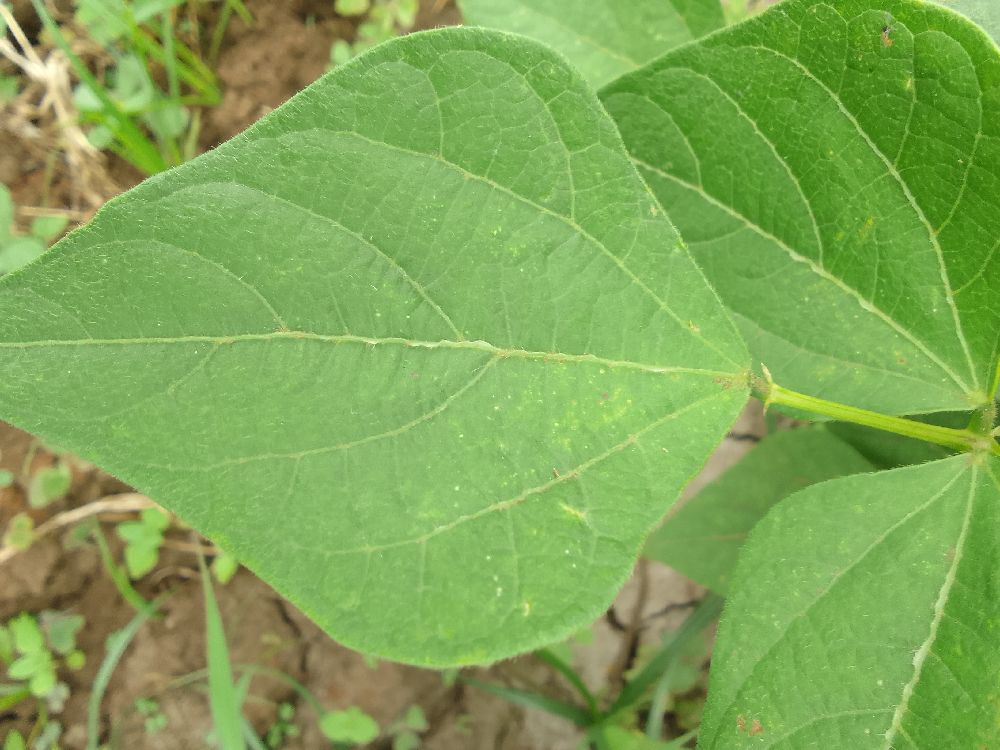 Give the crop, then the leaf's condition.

common bean, healthy
